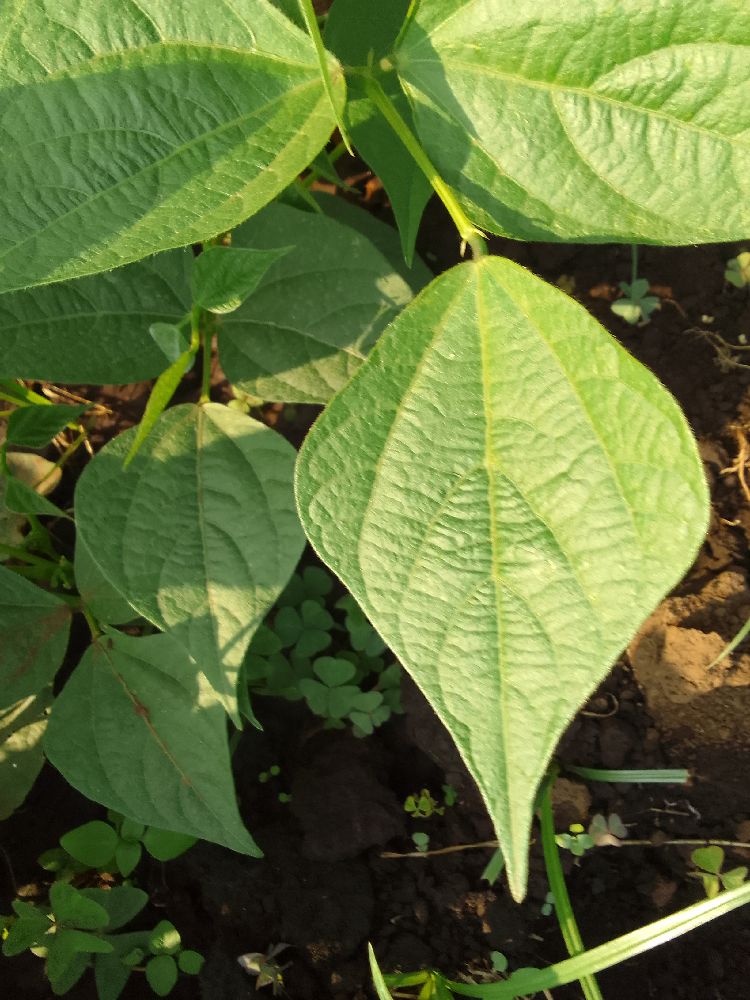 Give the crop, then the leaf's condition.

common bean, healthy
